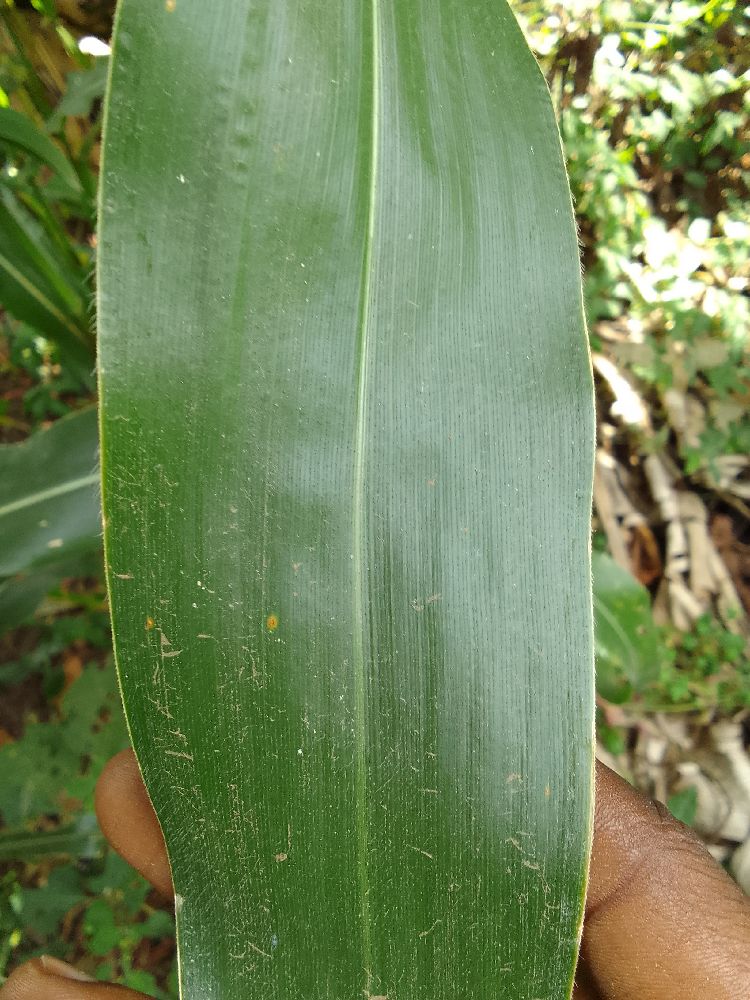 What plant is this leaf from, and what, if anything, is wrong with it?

maize, healthy
